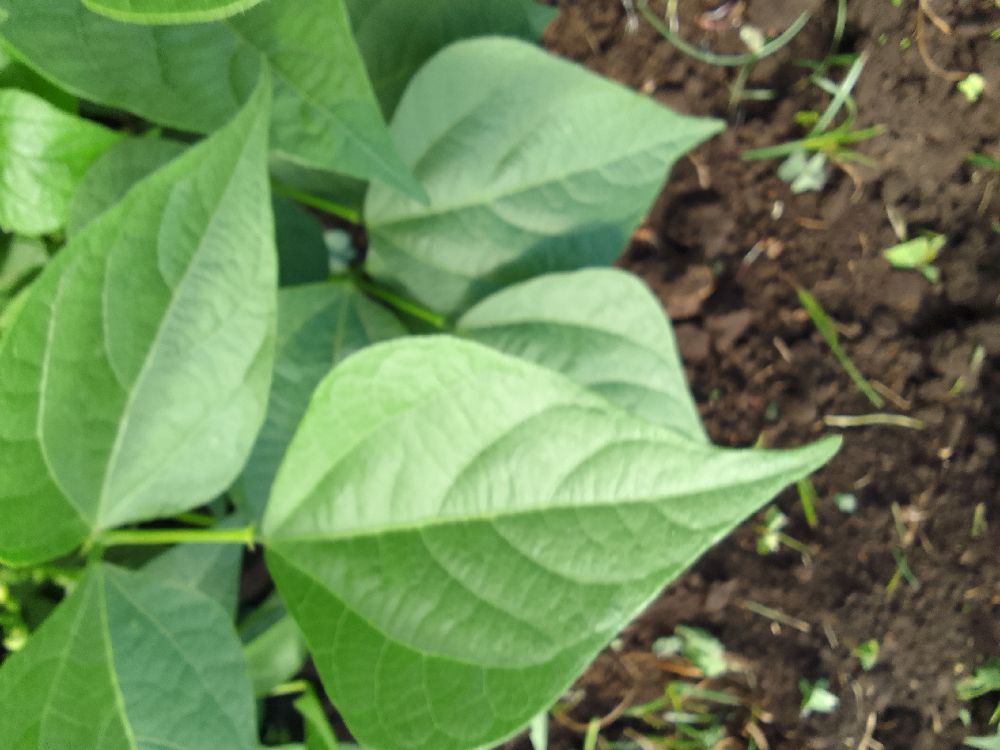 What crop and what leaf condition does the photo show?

common bean, healthy
